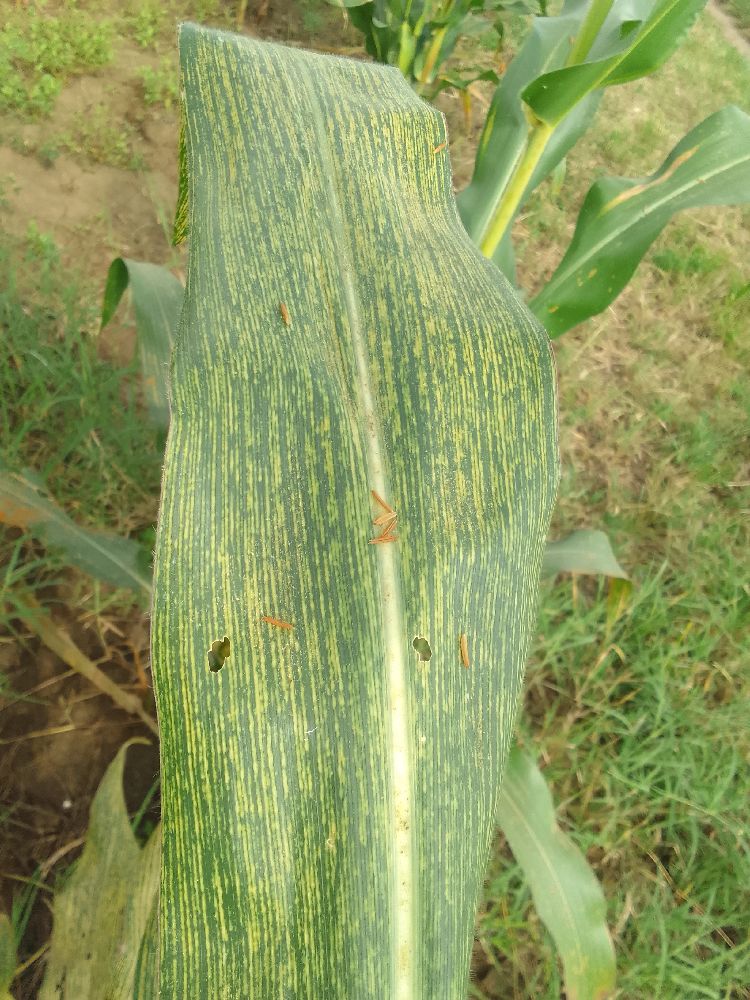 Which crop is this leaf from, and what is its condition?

maize, maize streak virus
